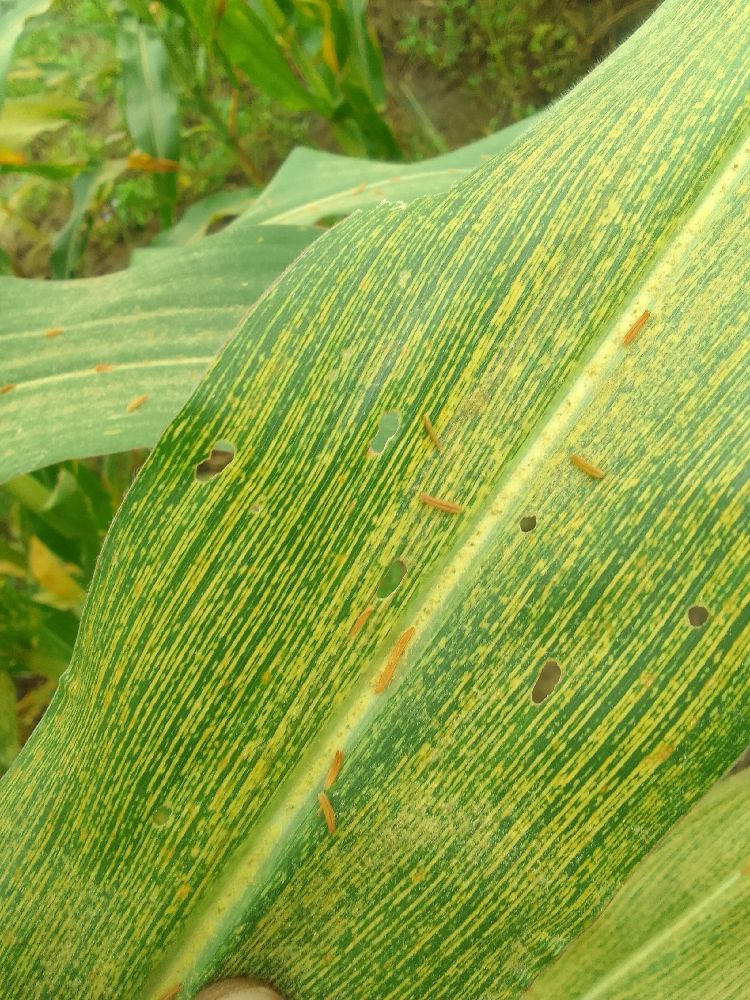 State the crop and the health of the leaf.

maize, maize streak virus
